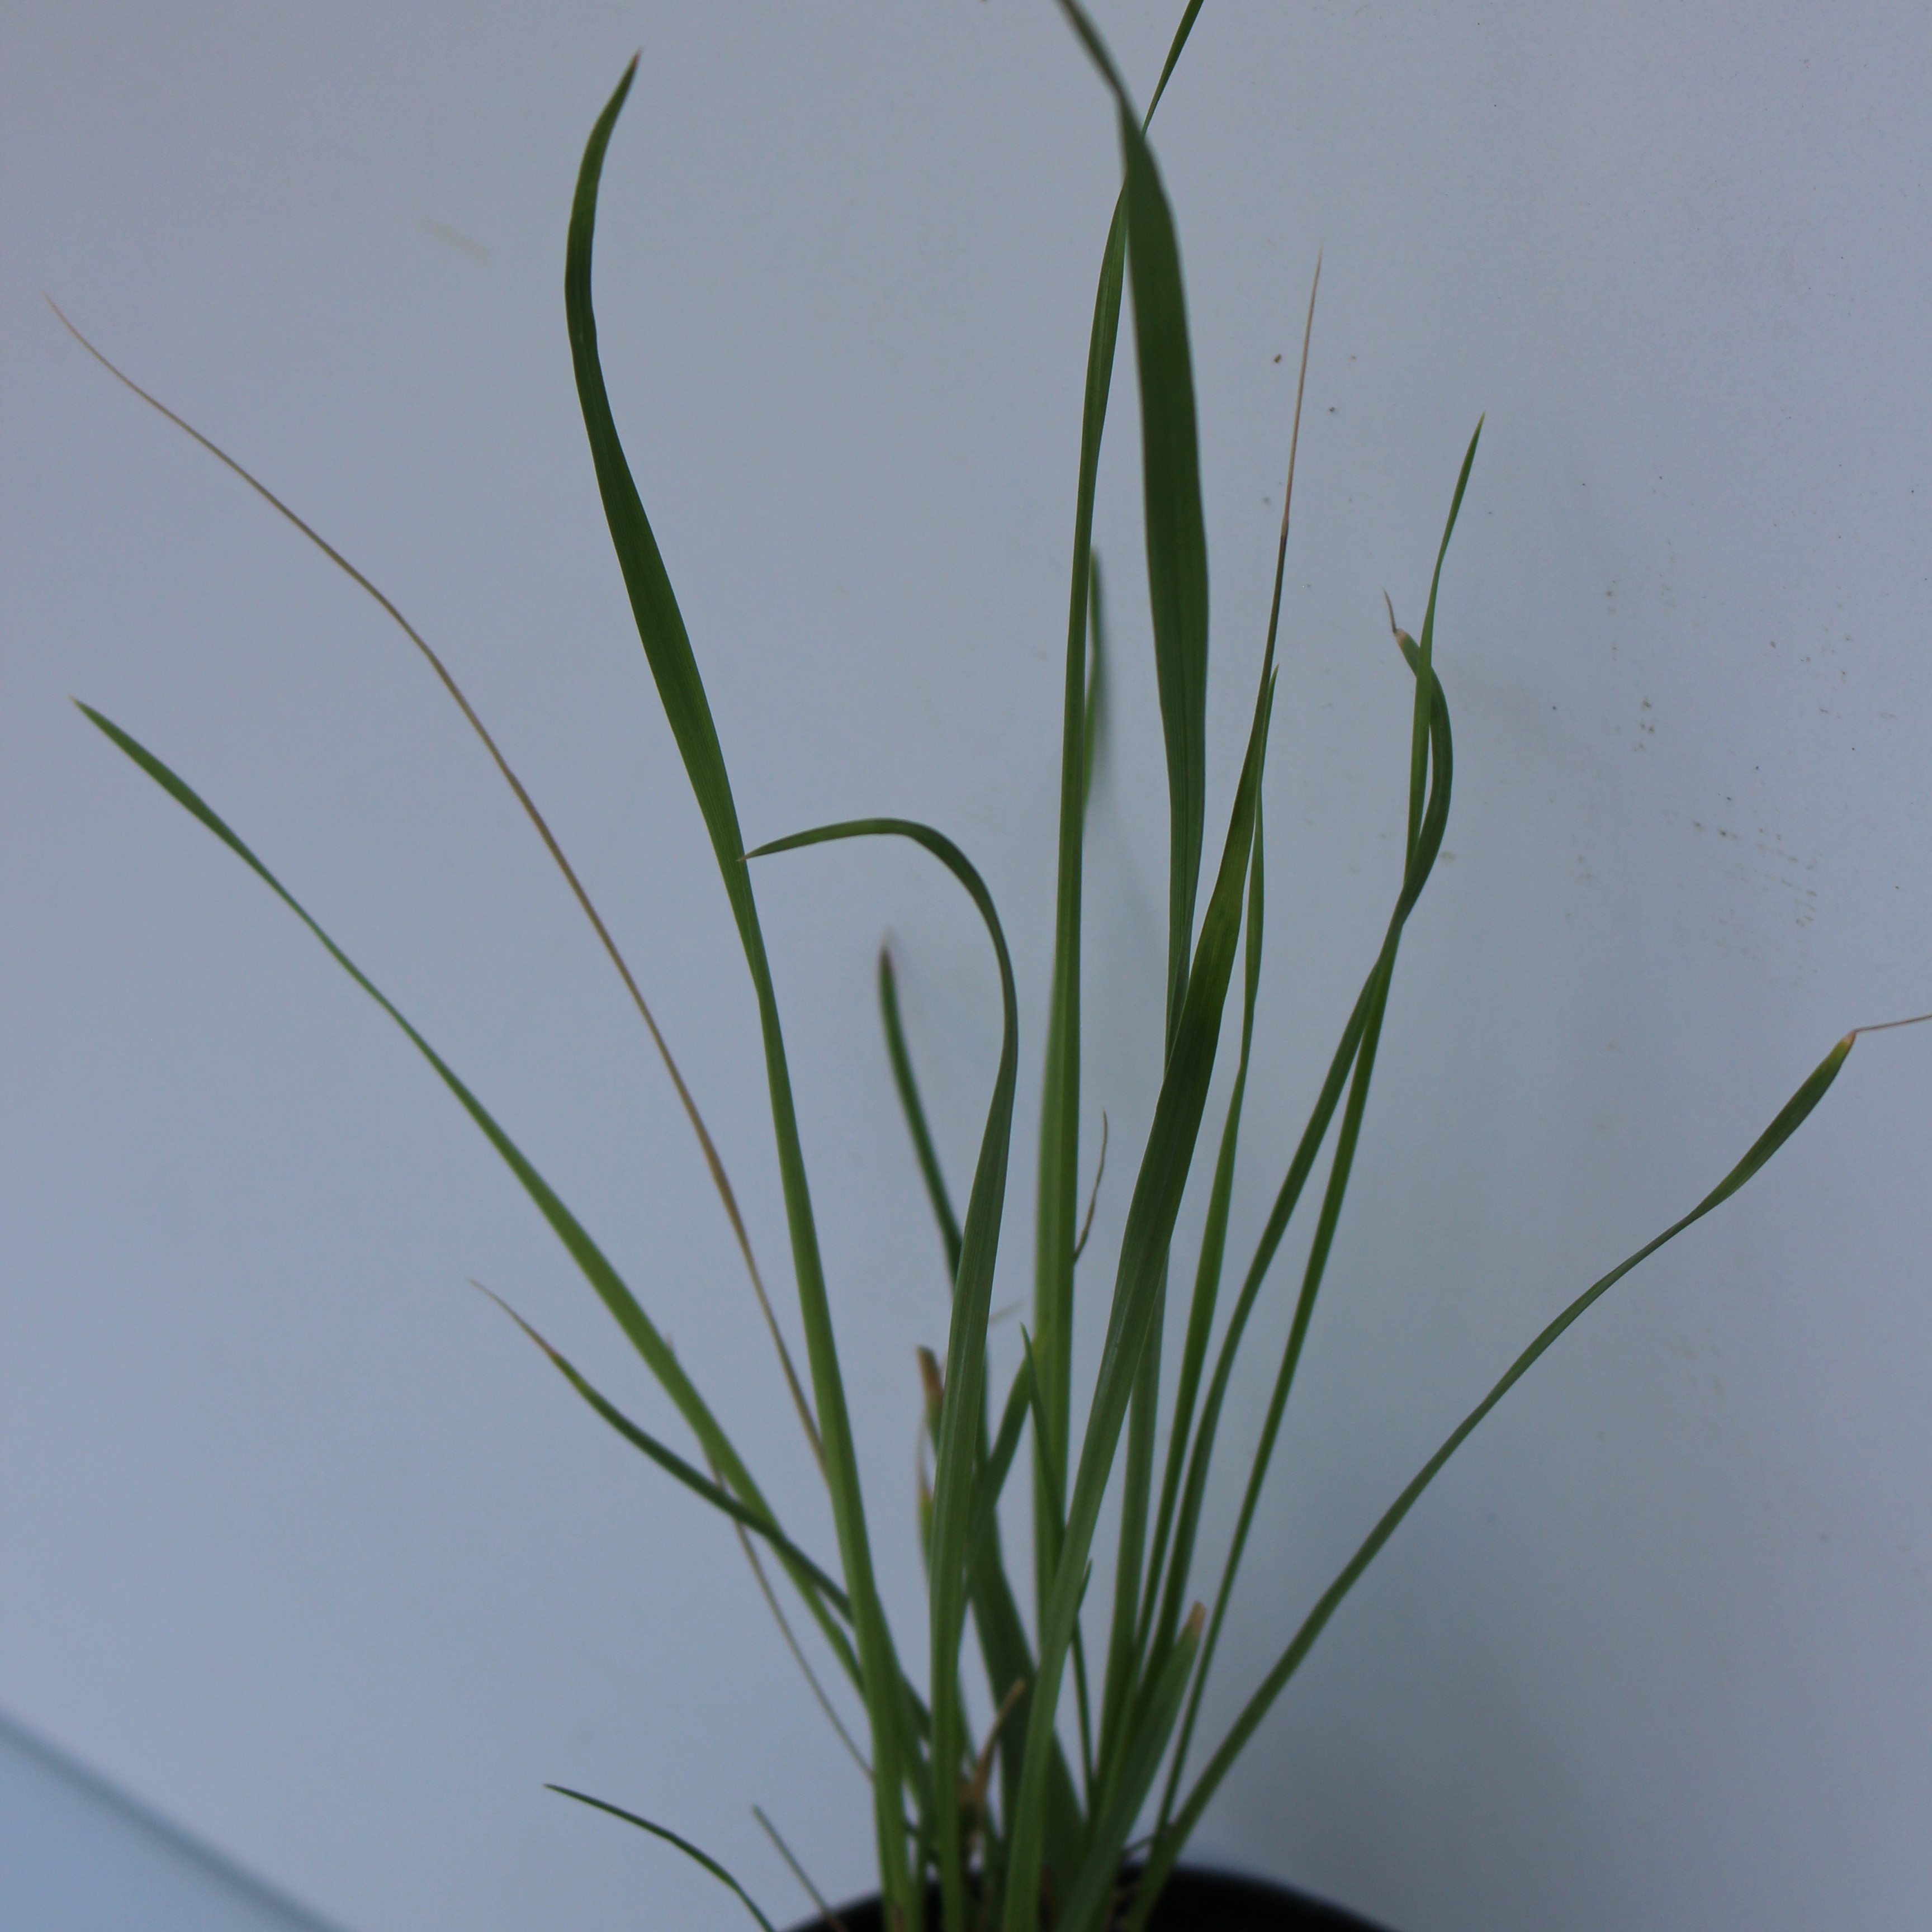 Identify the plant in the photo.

Lolium multiflorum
